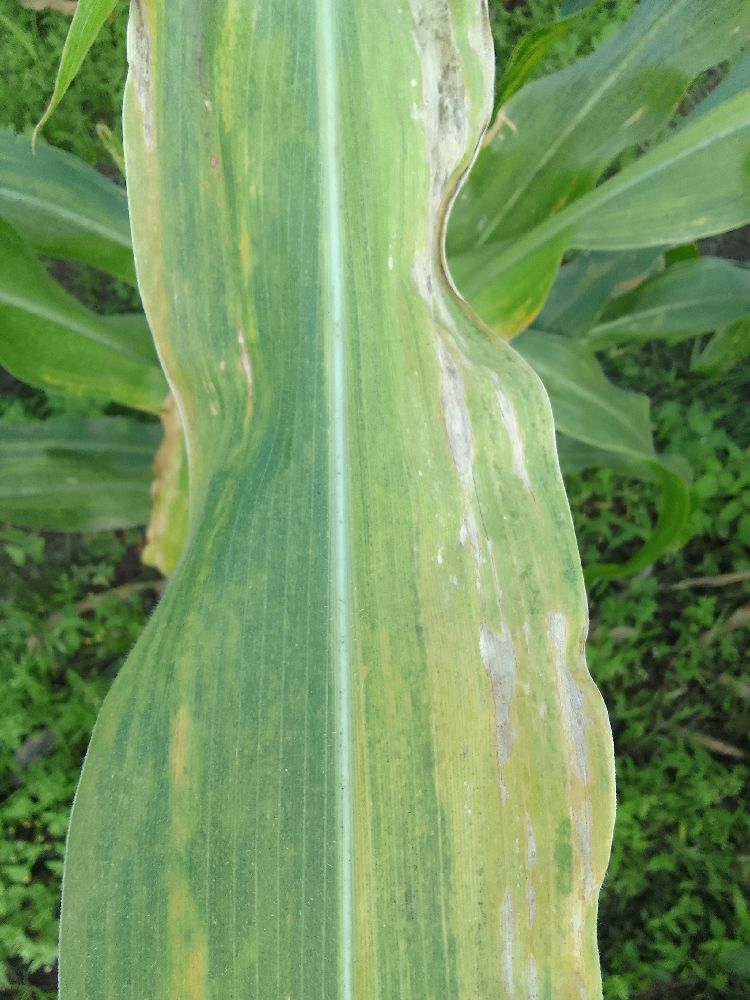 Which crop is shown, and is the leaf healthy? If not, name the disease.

maize, maize lethal necrosis
